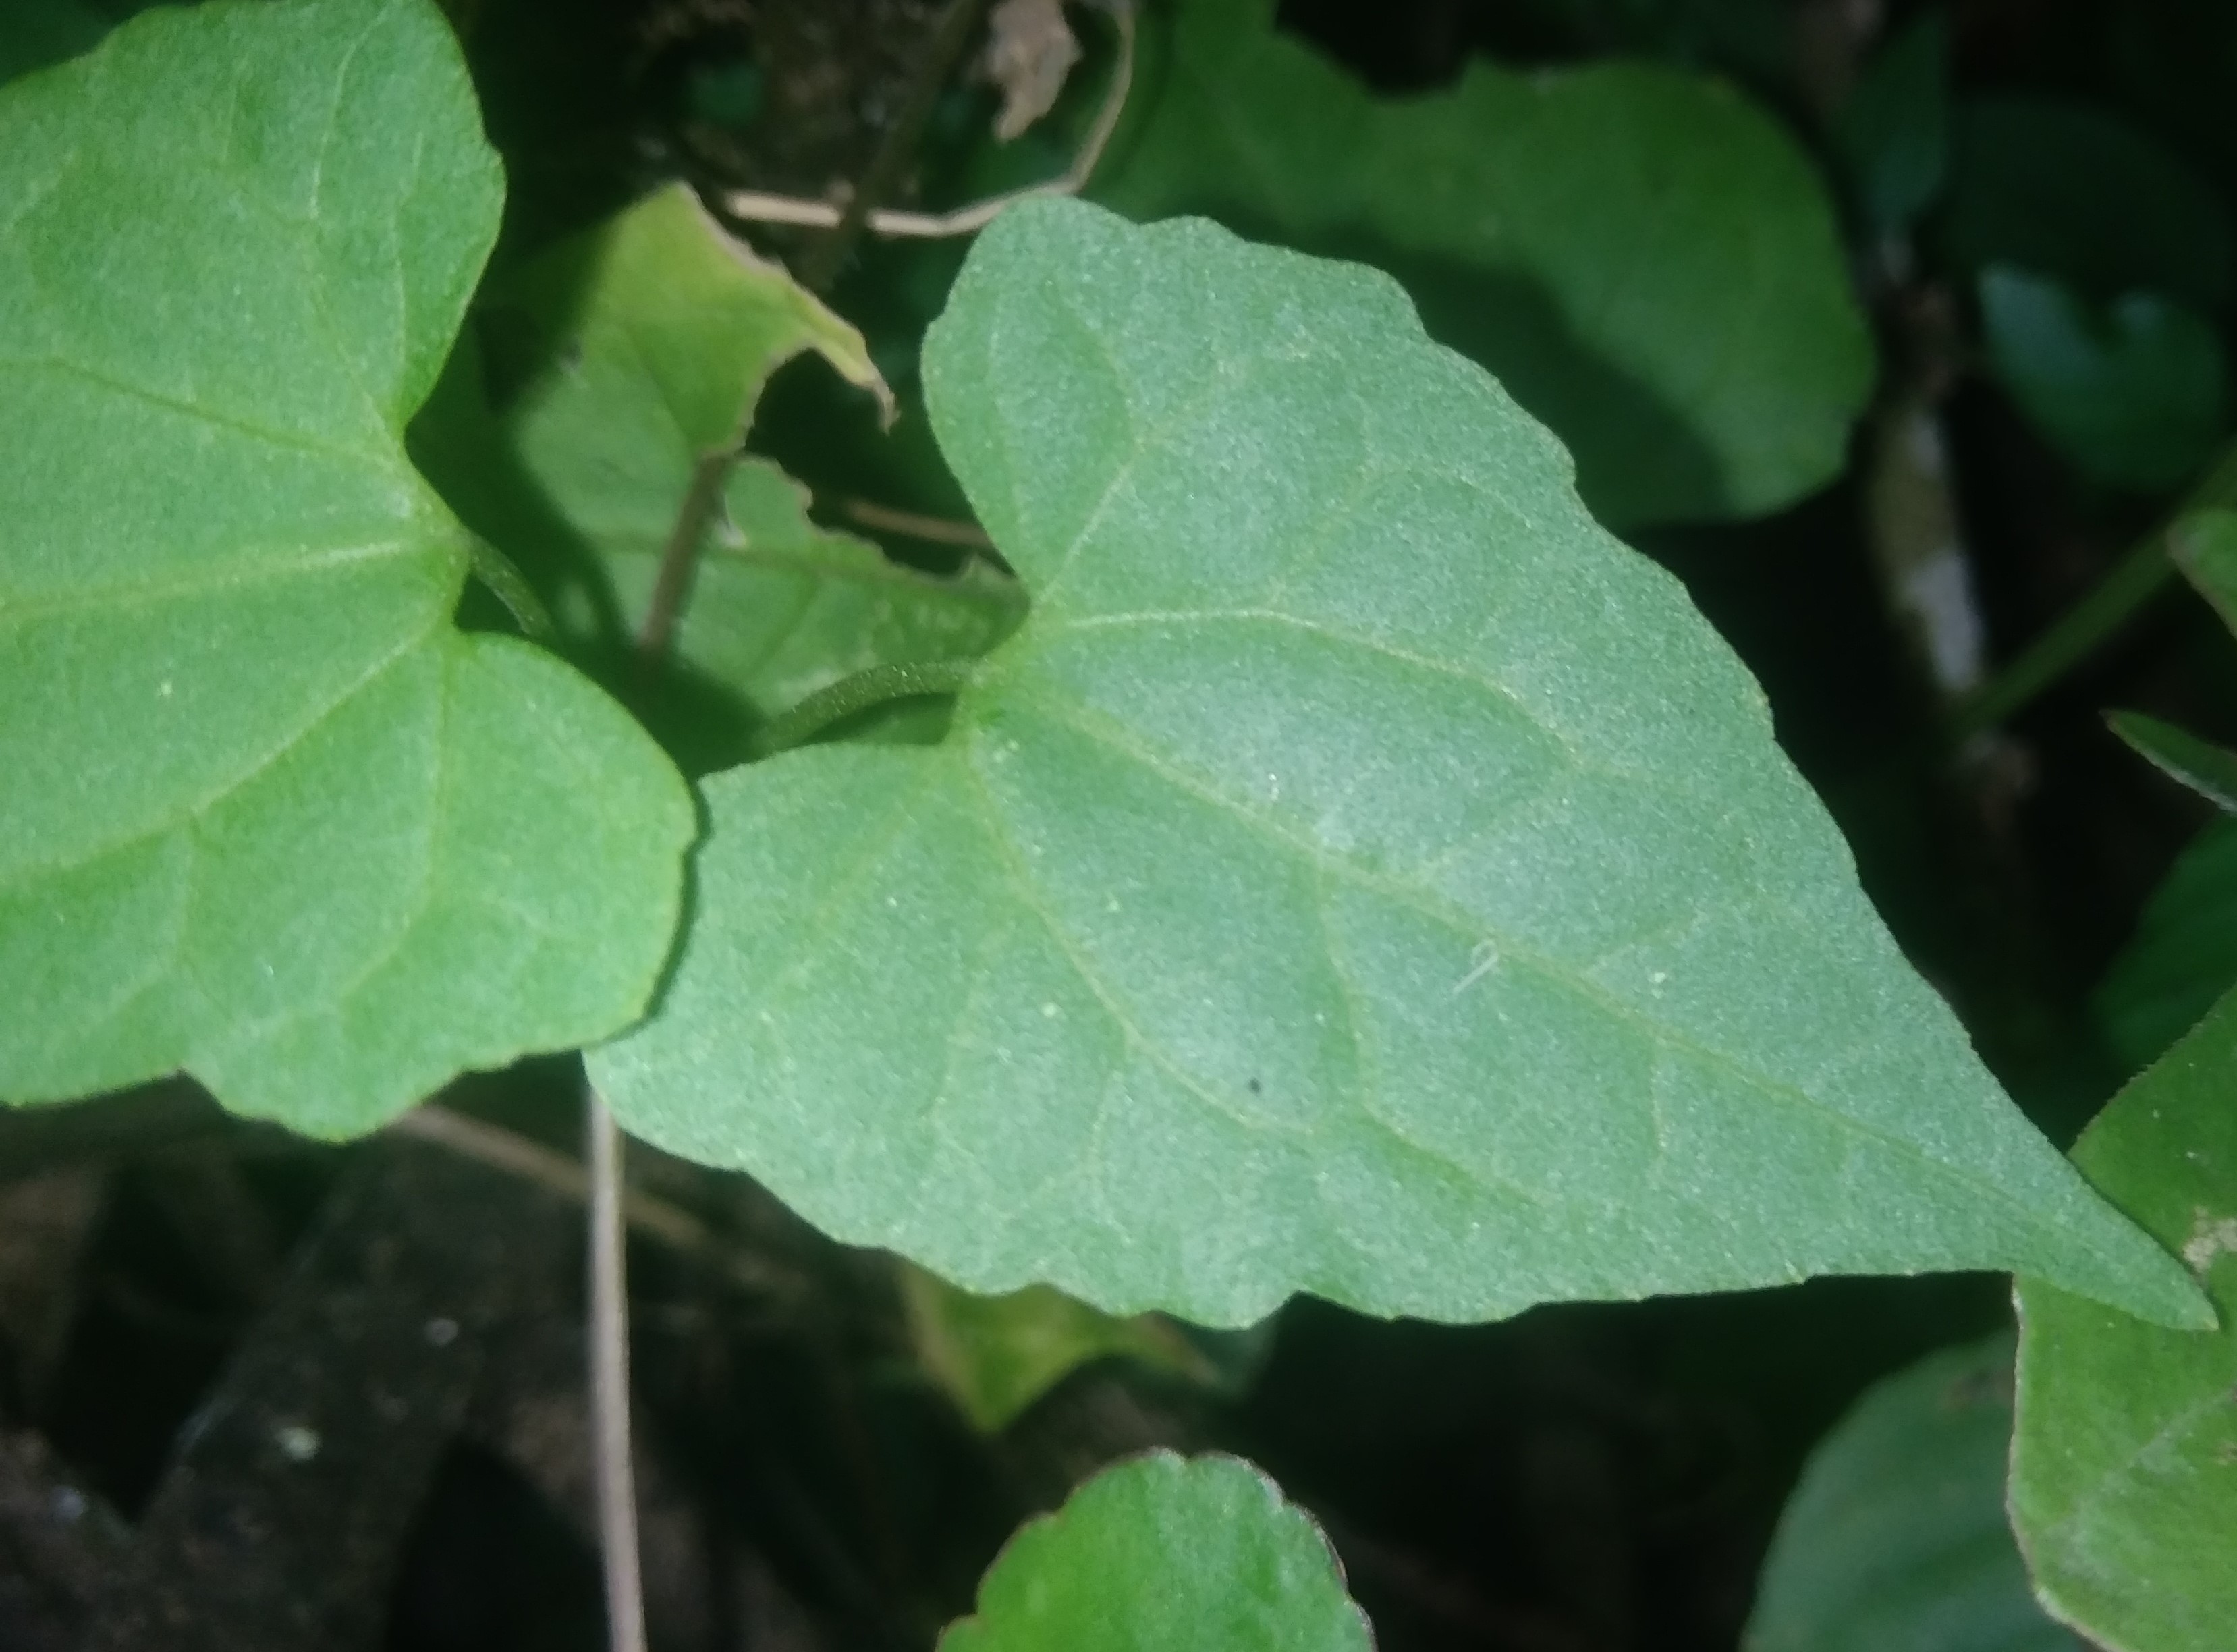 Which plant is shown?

bitter vine
